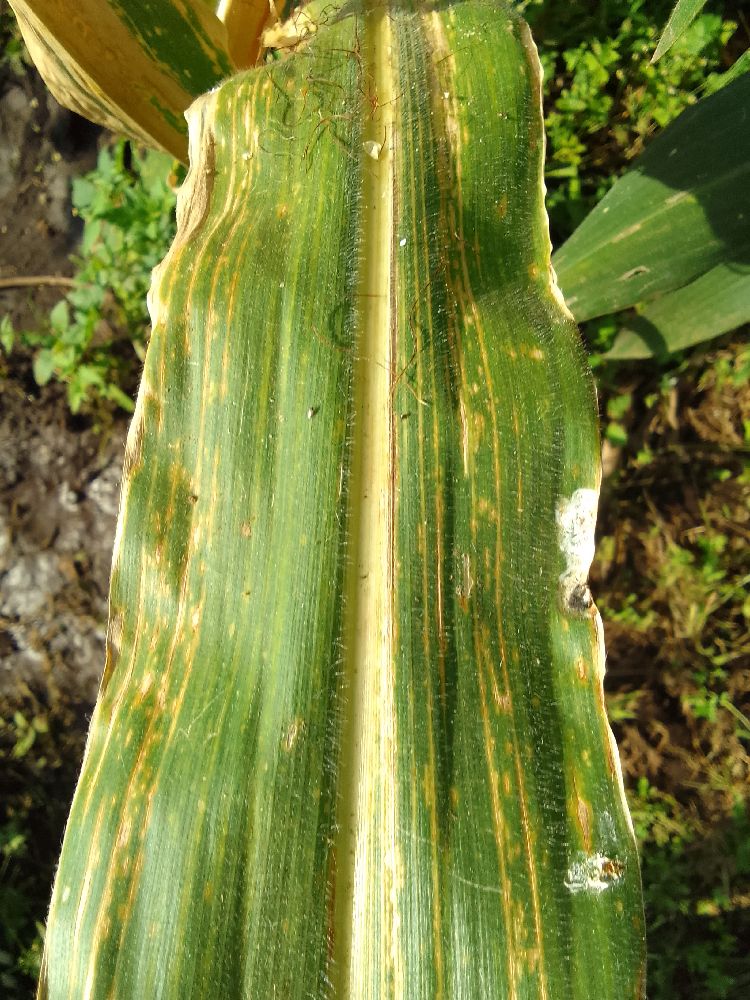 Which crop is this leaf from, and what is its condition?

maize, maize lethal necrosis
